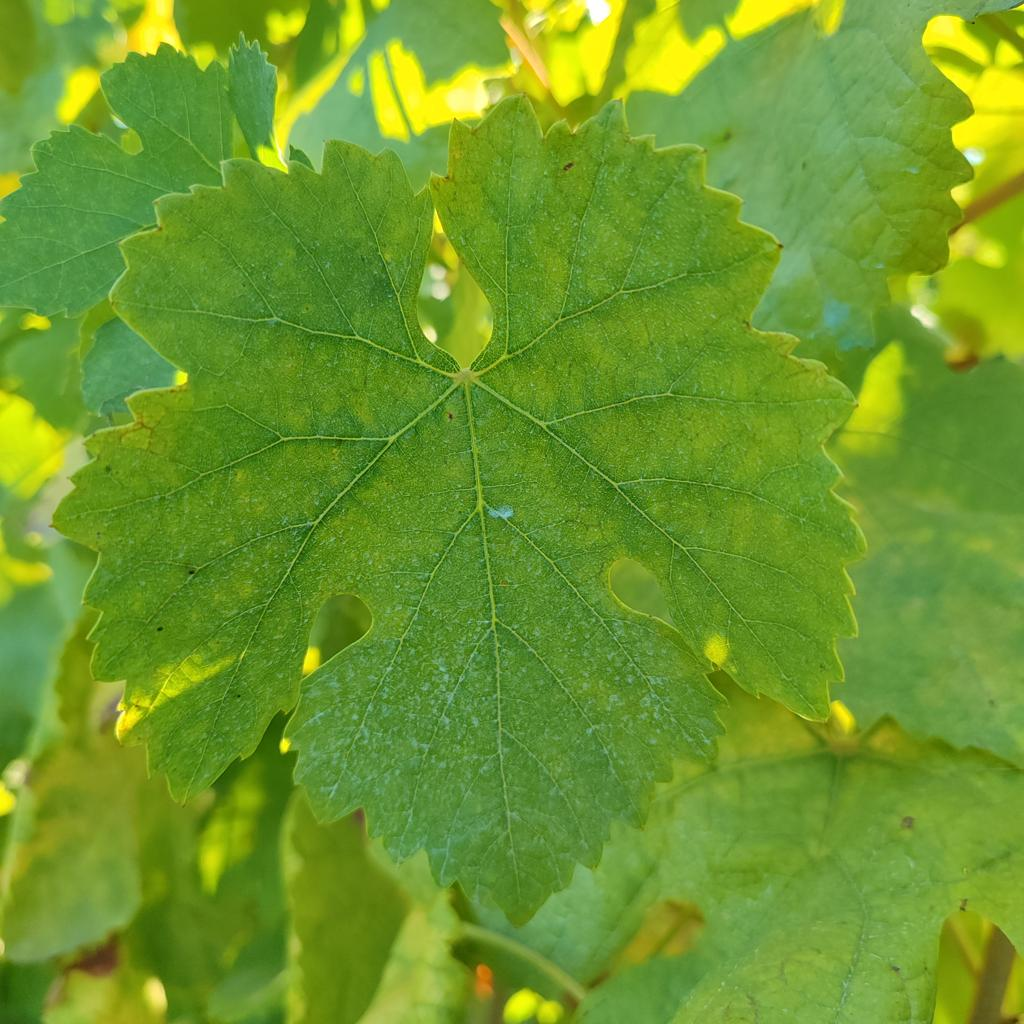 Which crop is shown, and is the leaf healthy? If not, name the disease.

grapevine, healthy
